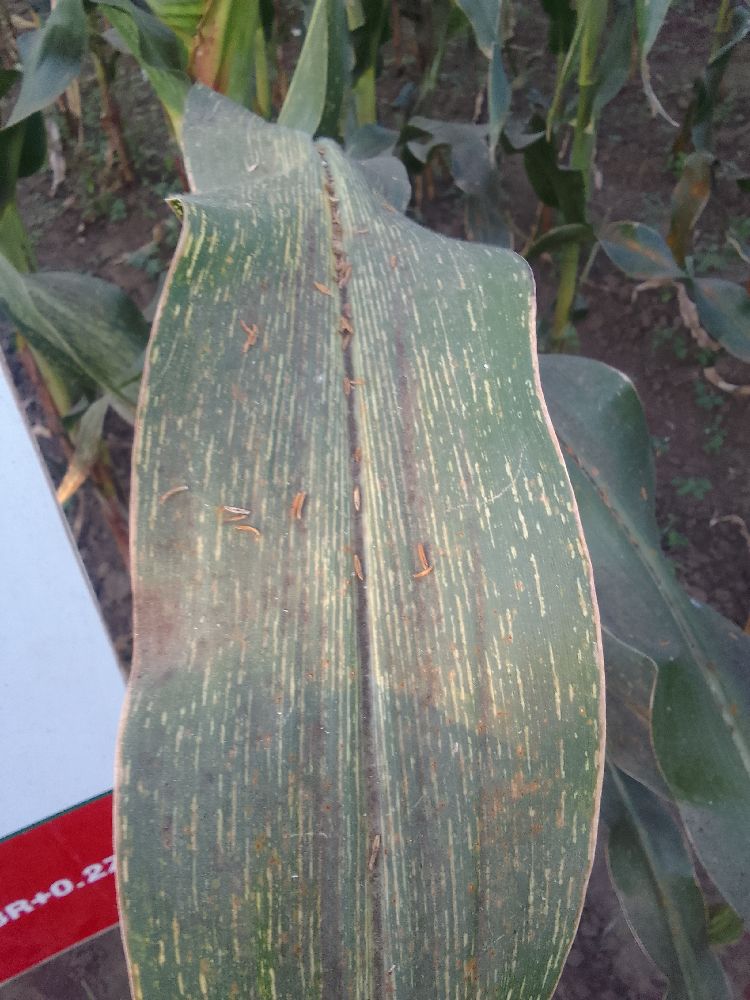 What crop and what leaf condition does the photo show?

maize, maize streak virus
